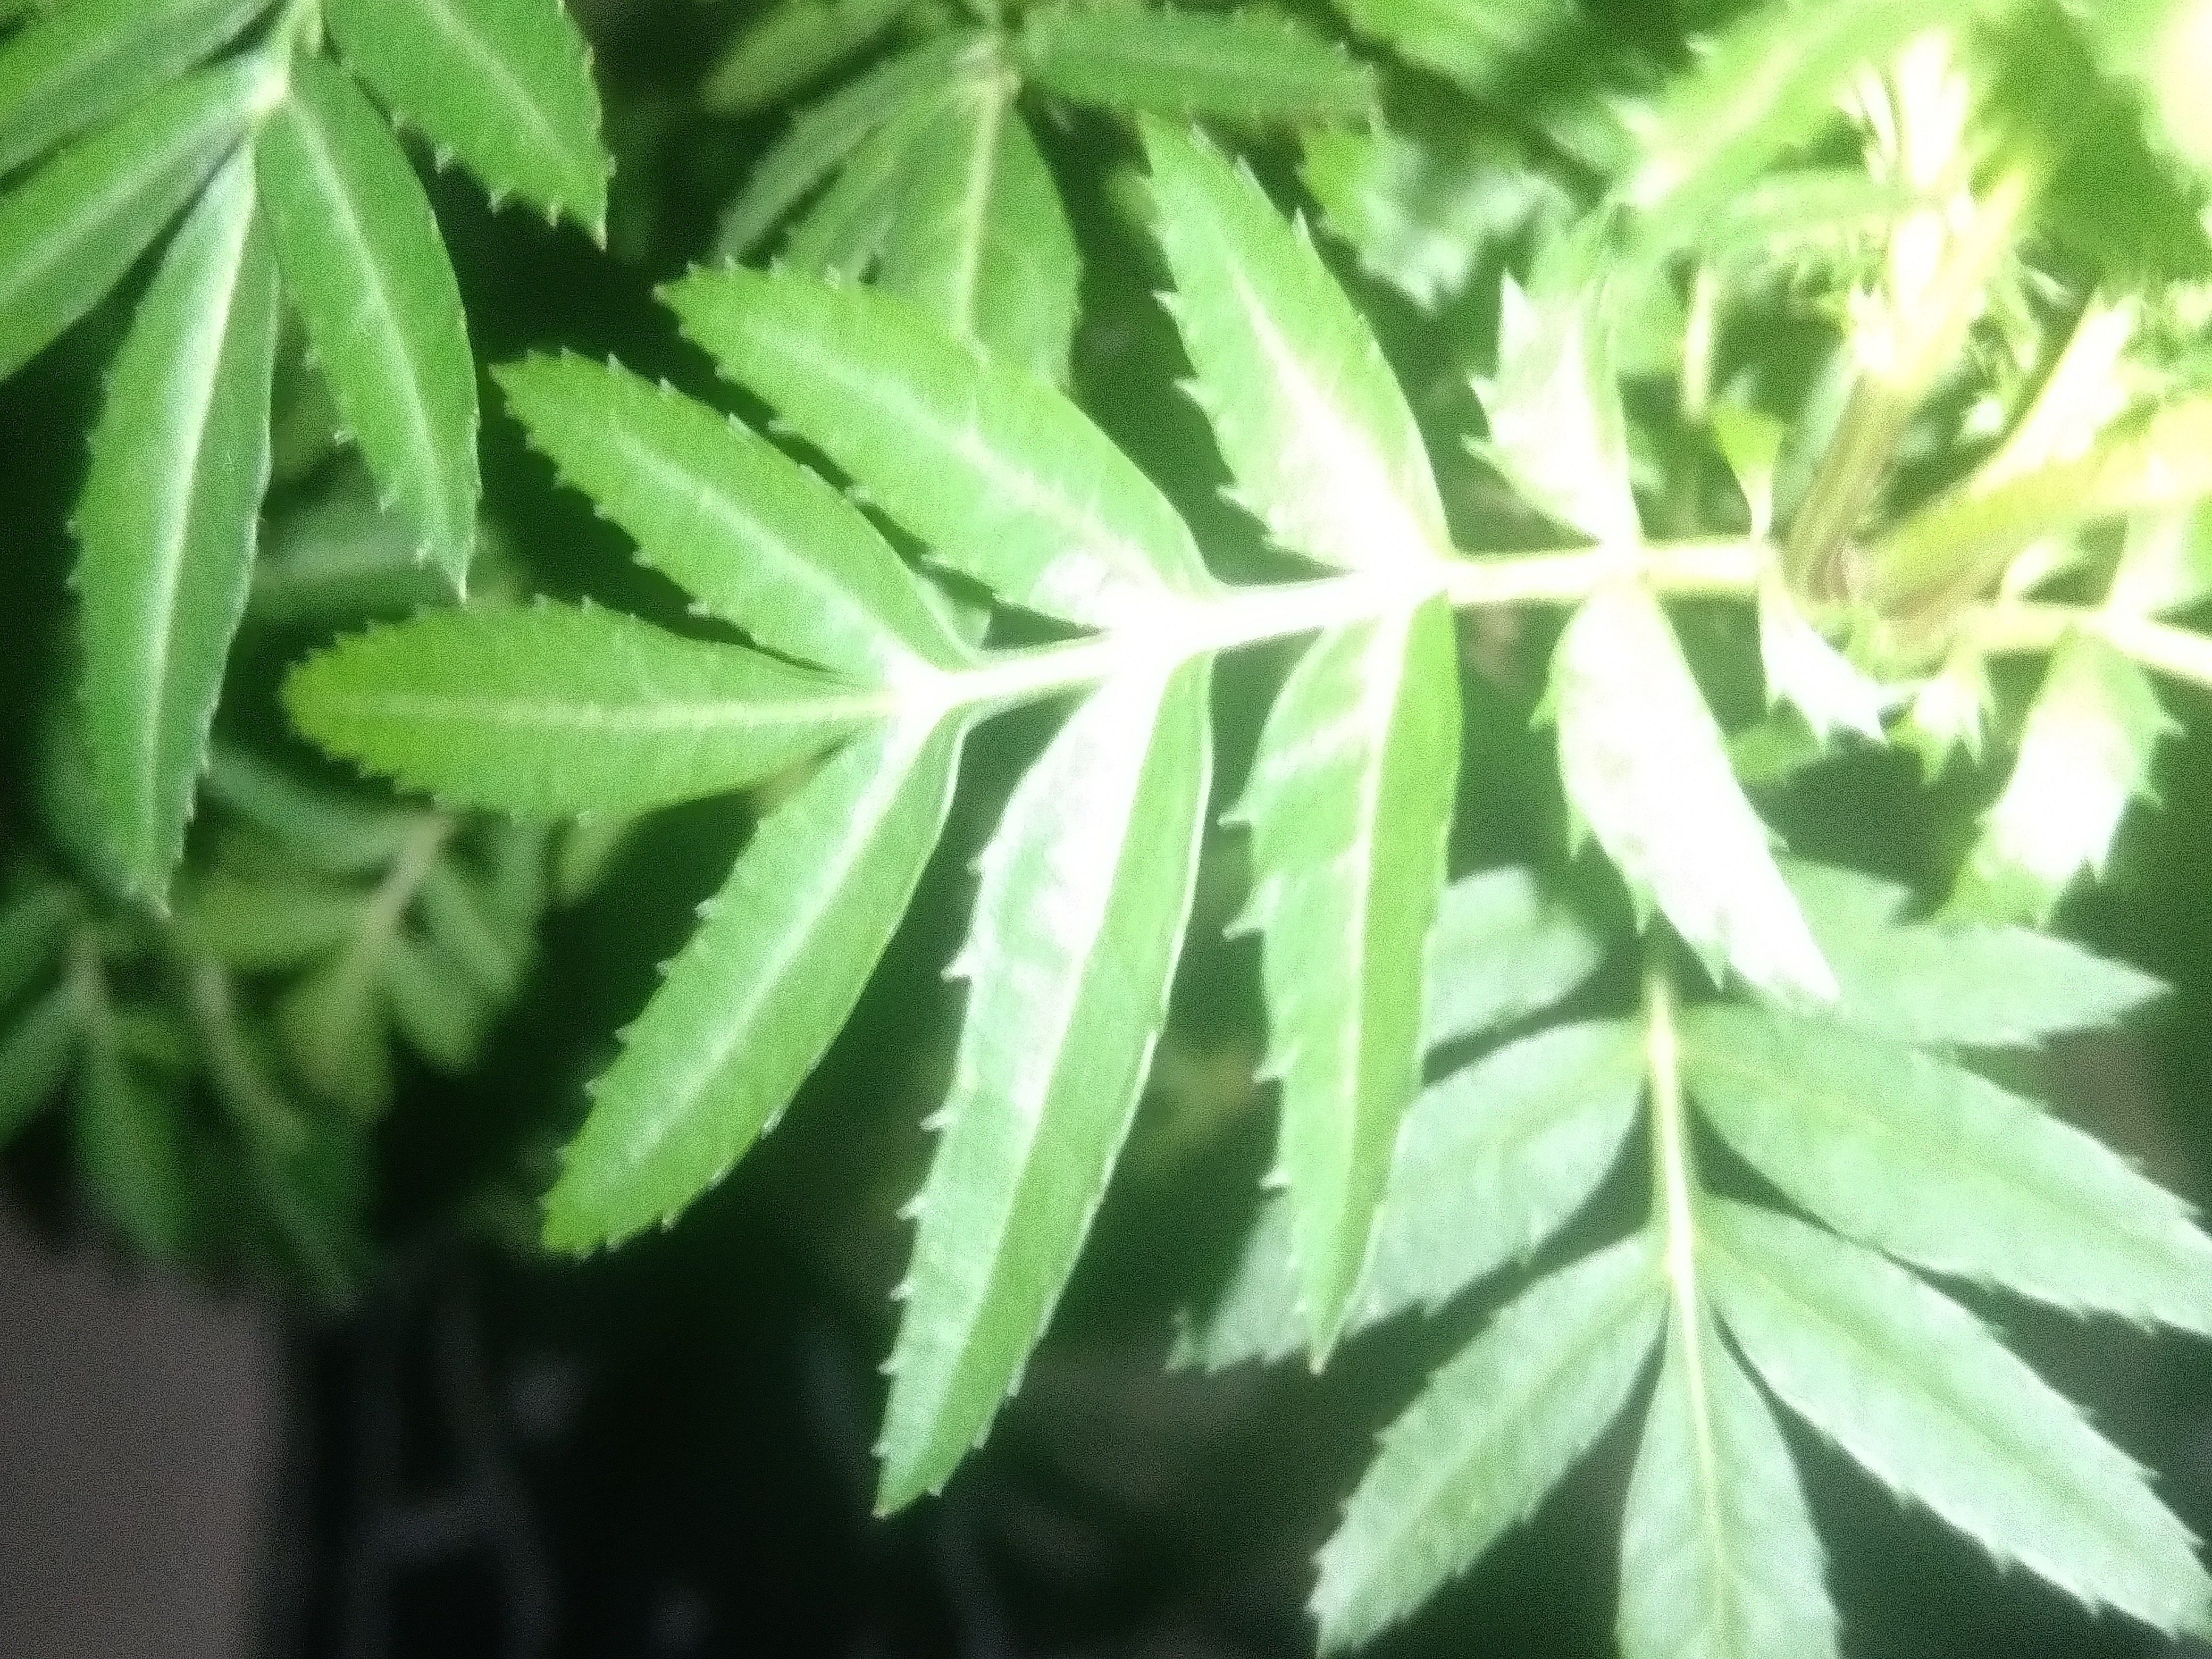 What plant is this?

marigold
